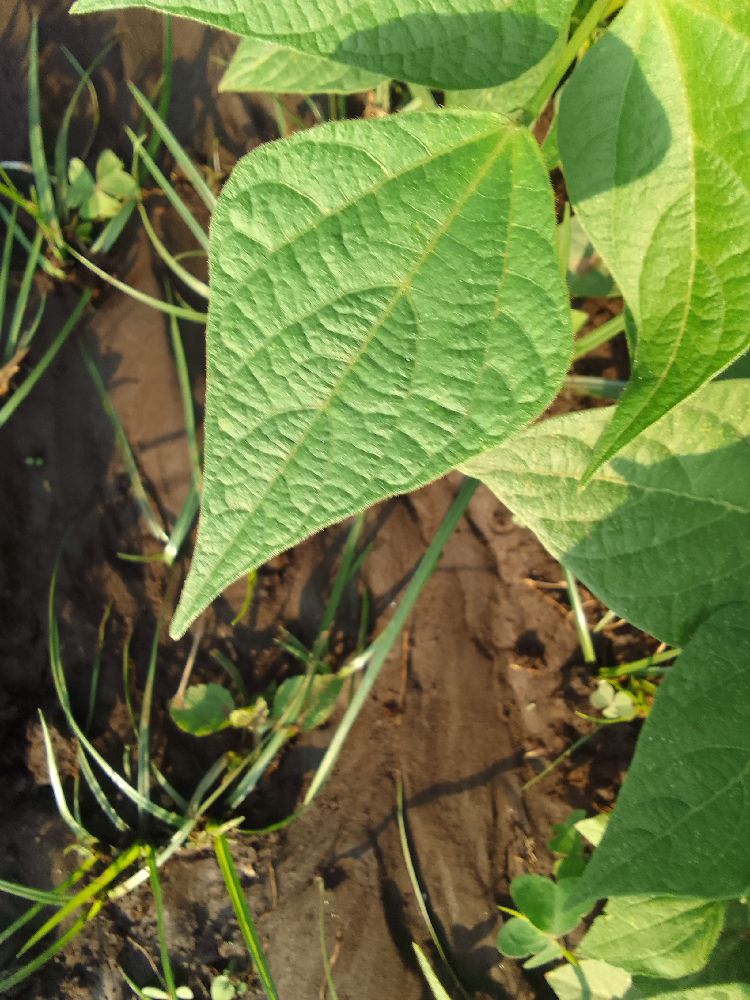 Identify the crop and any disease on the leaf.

common bean, healthy
